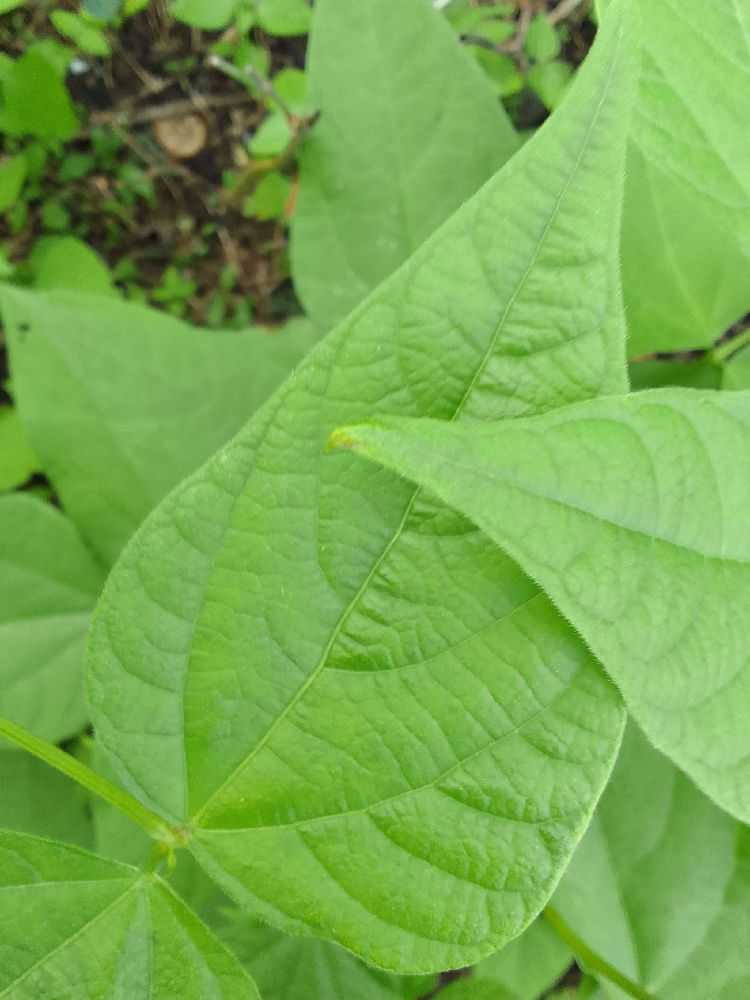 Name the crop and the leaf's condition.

common bean, healthy
